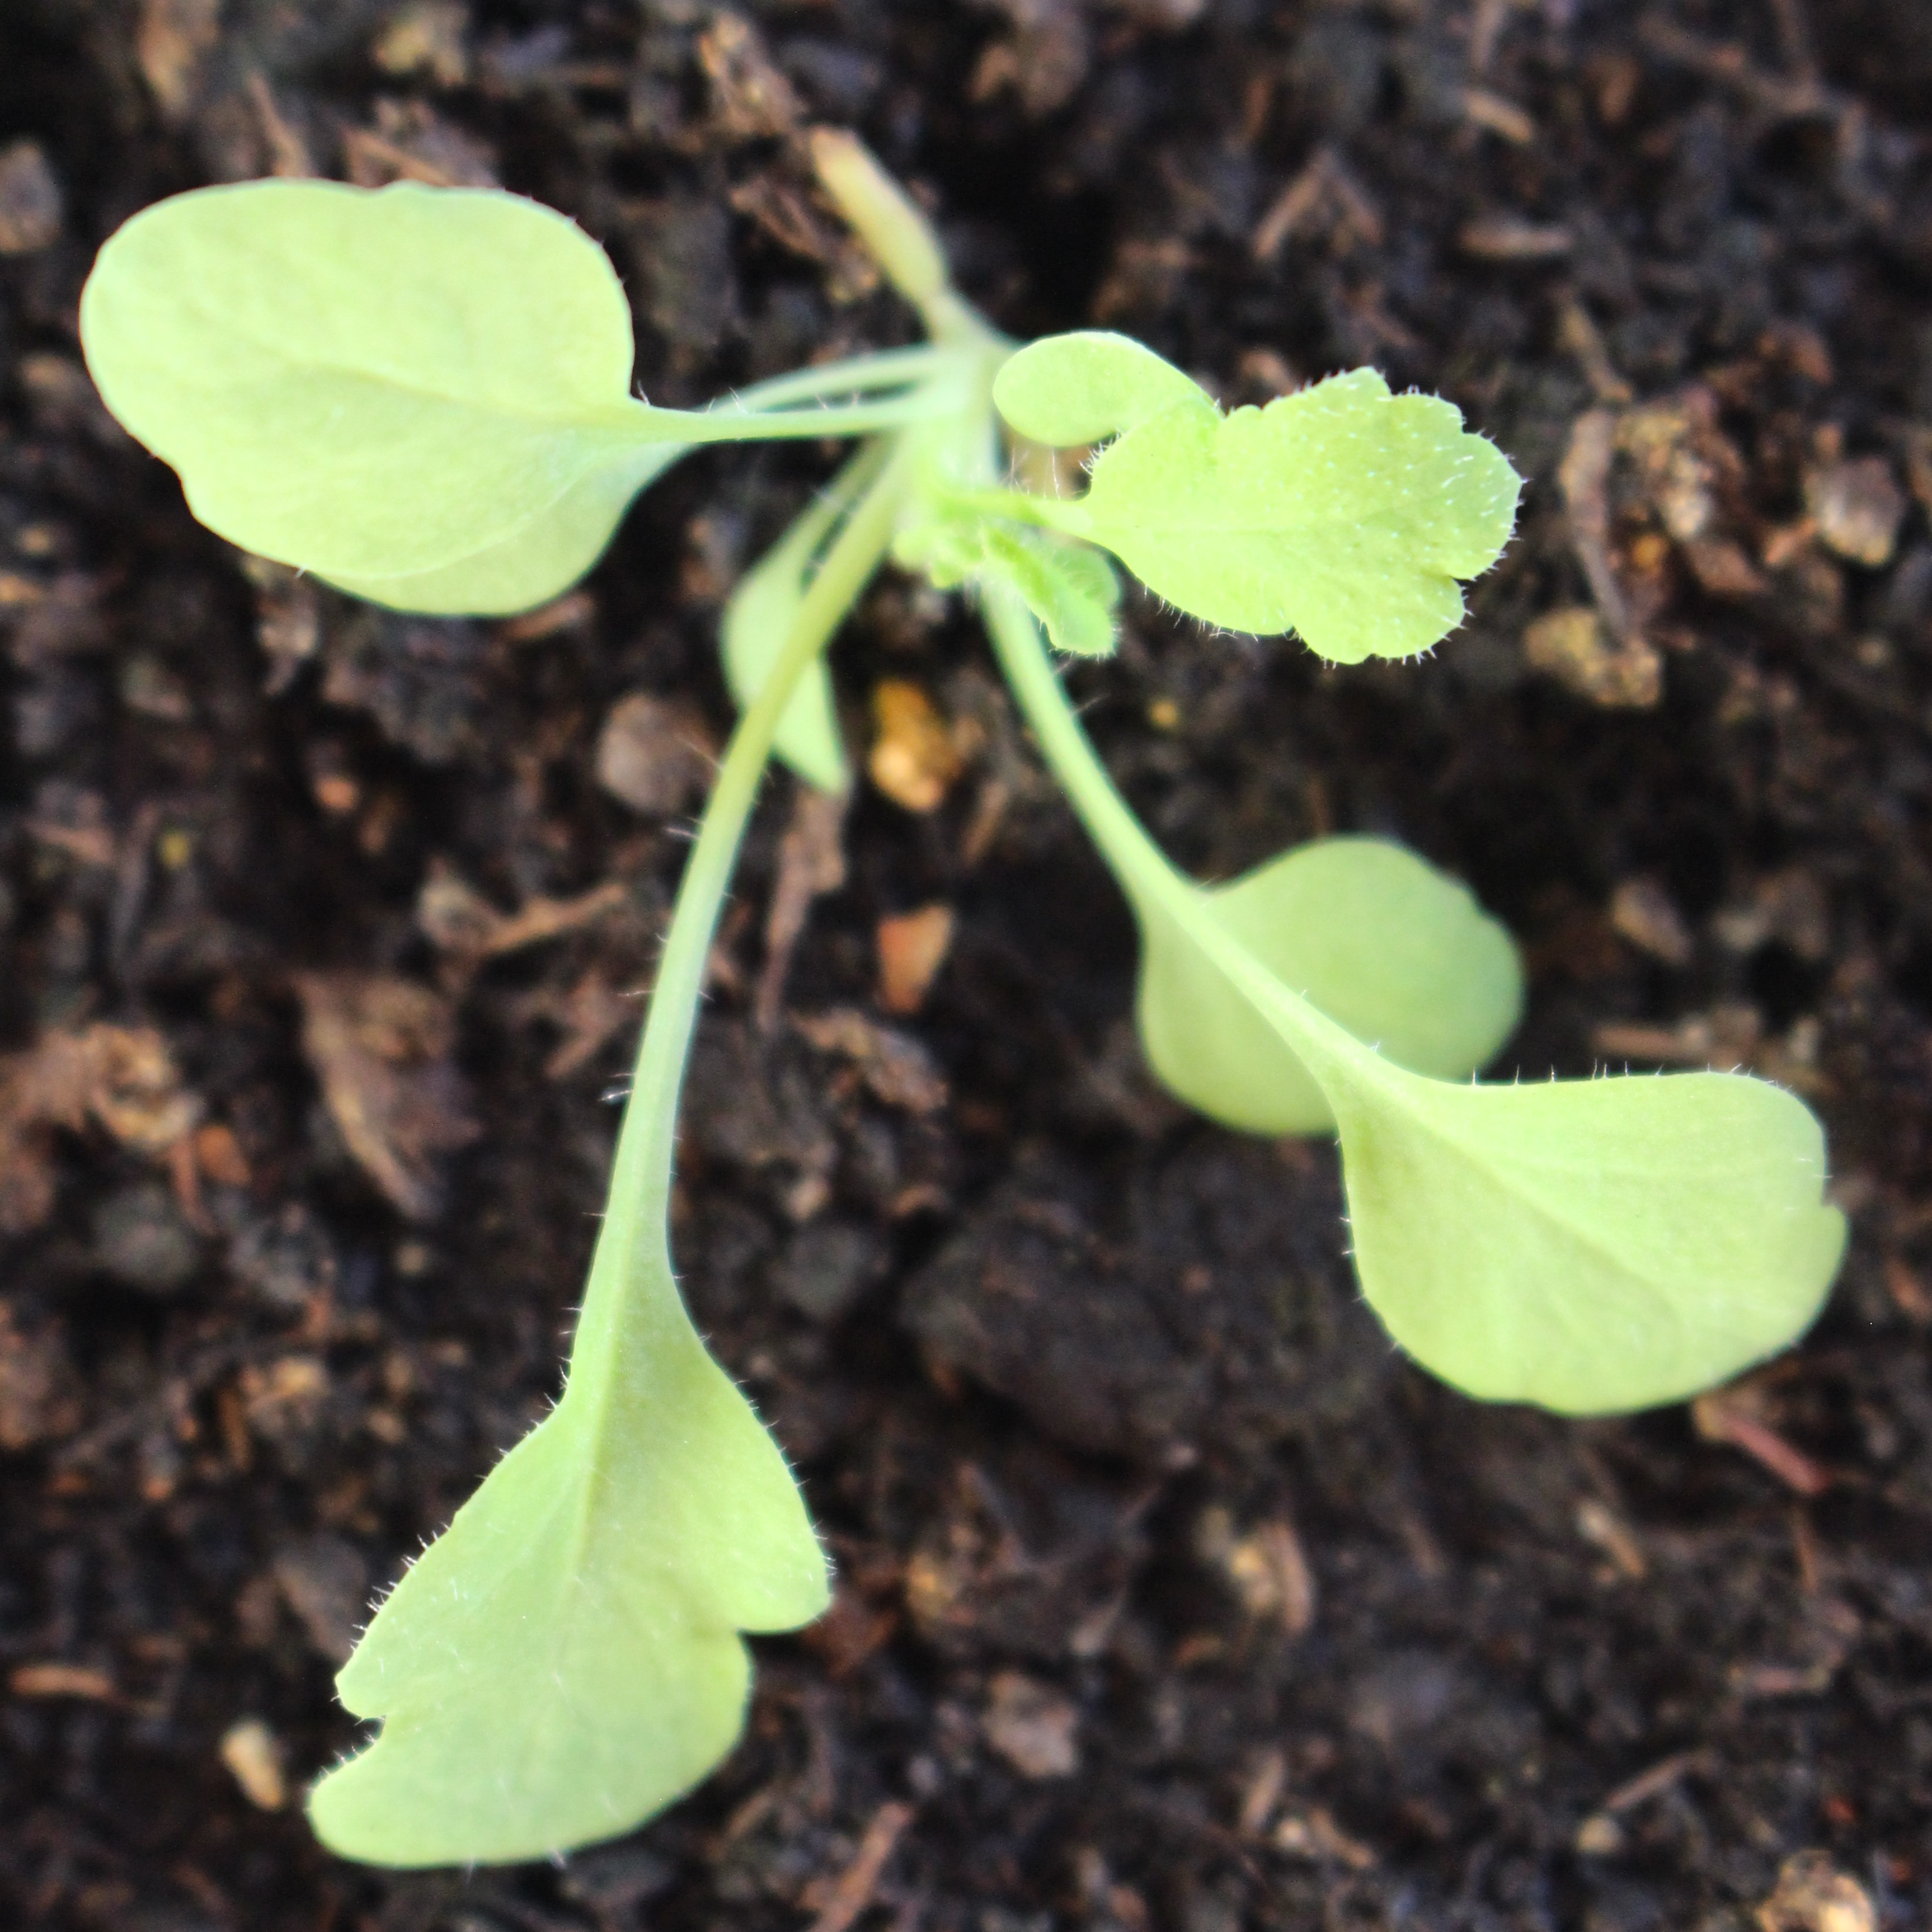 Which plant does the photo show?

Papaver rhoeas
